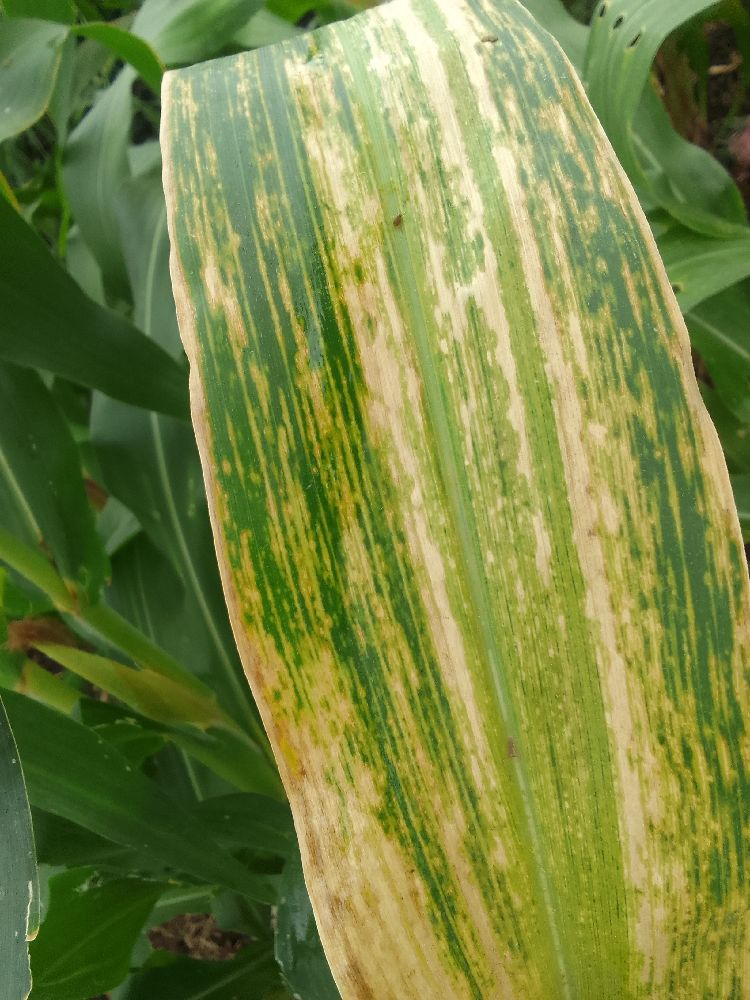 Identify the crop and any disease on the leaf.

maize, maize lethal necrosis
